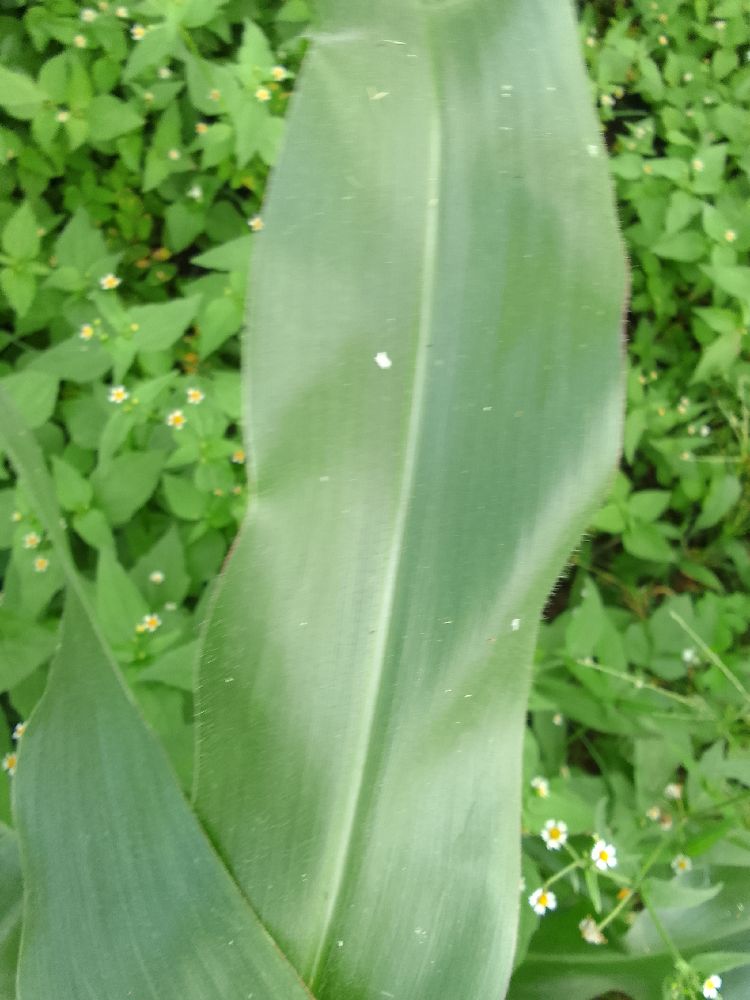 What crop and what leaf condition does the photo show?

maize, healthy
